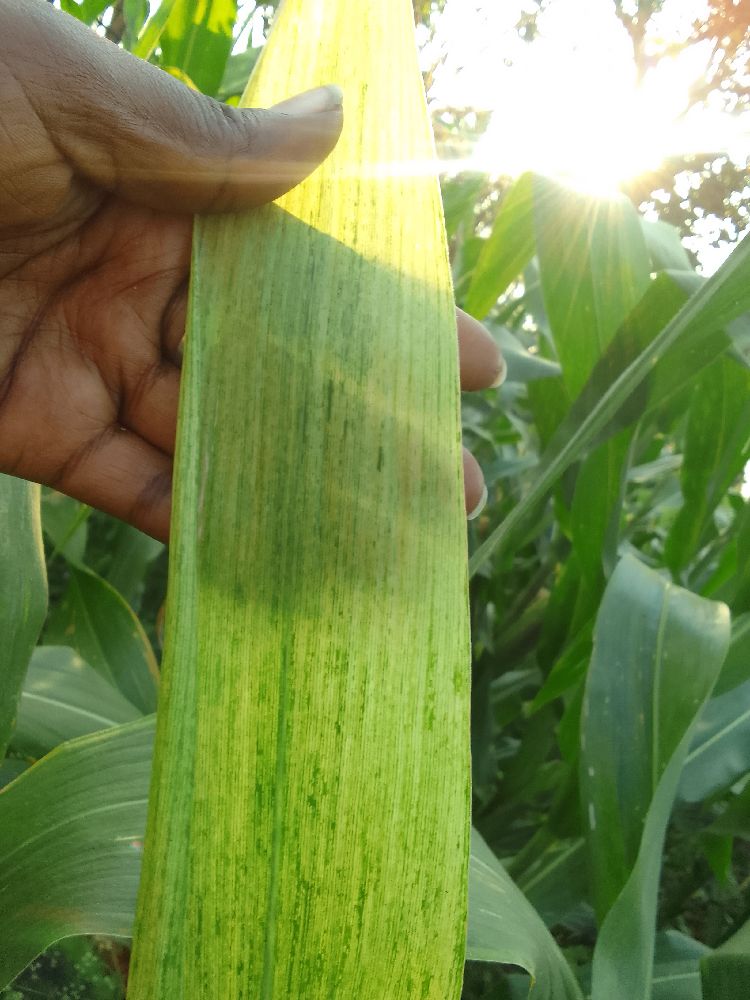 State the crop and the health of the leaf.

maize, maize lethal necrosis
